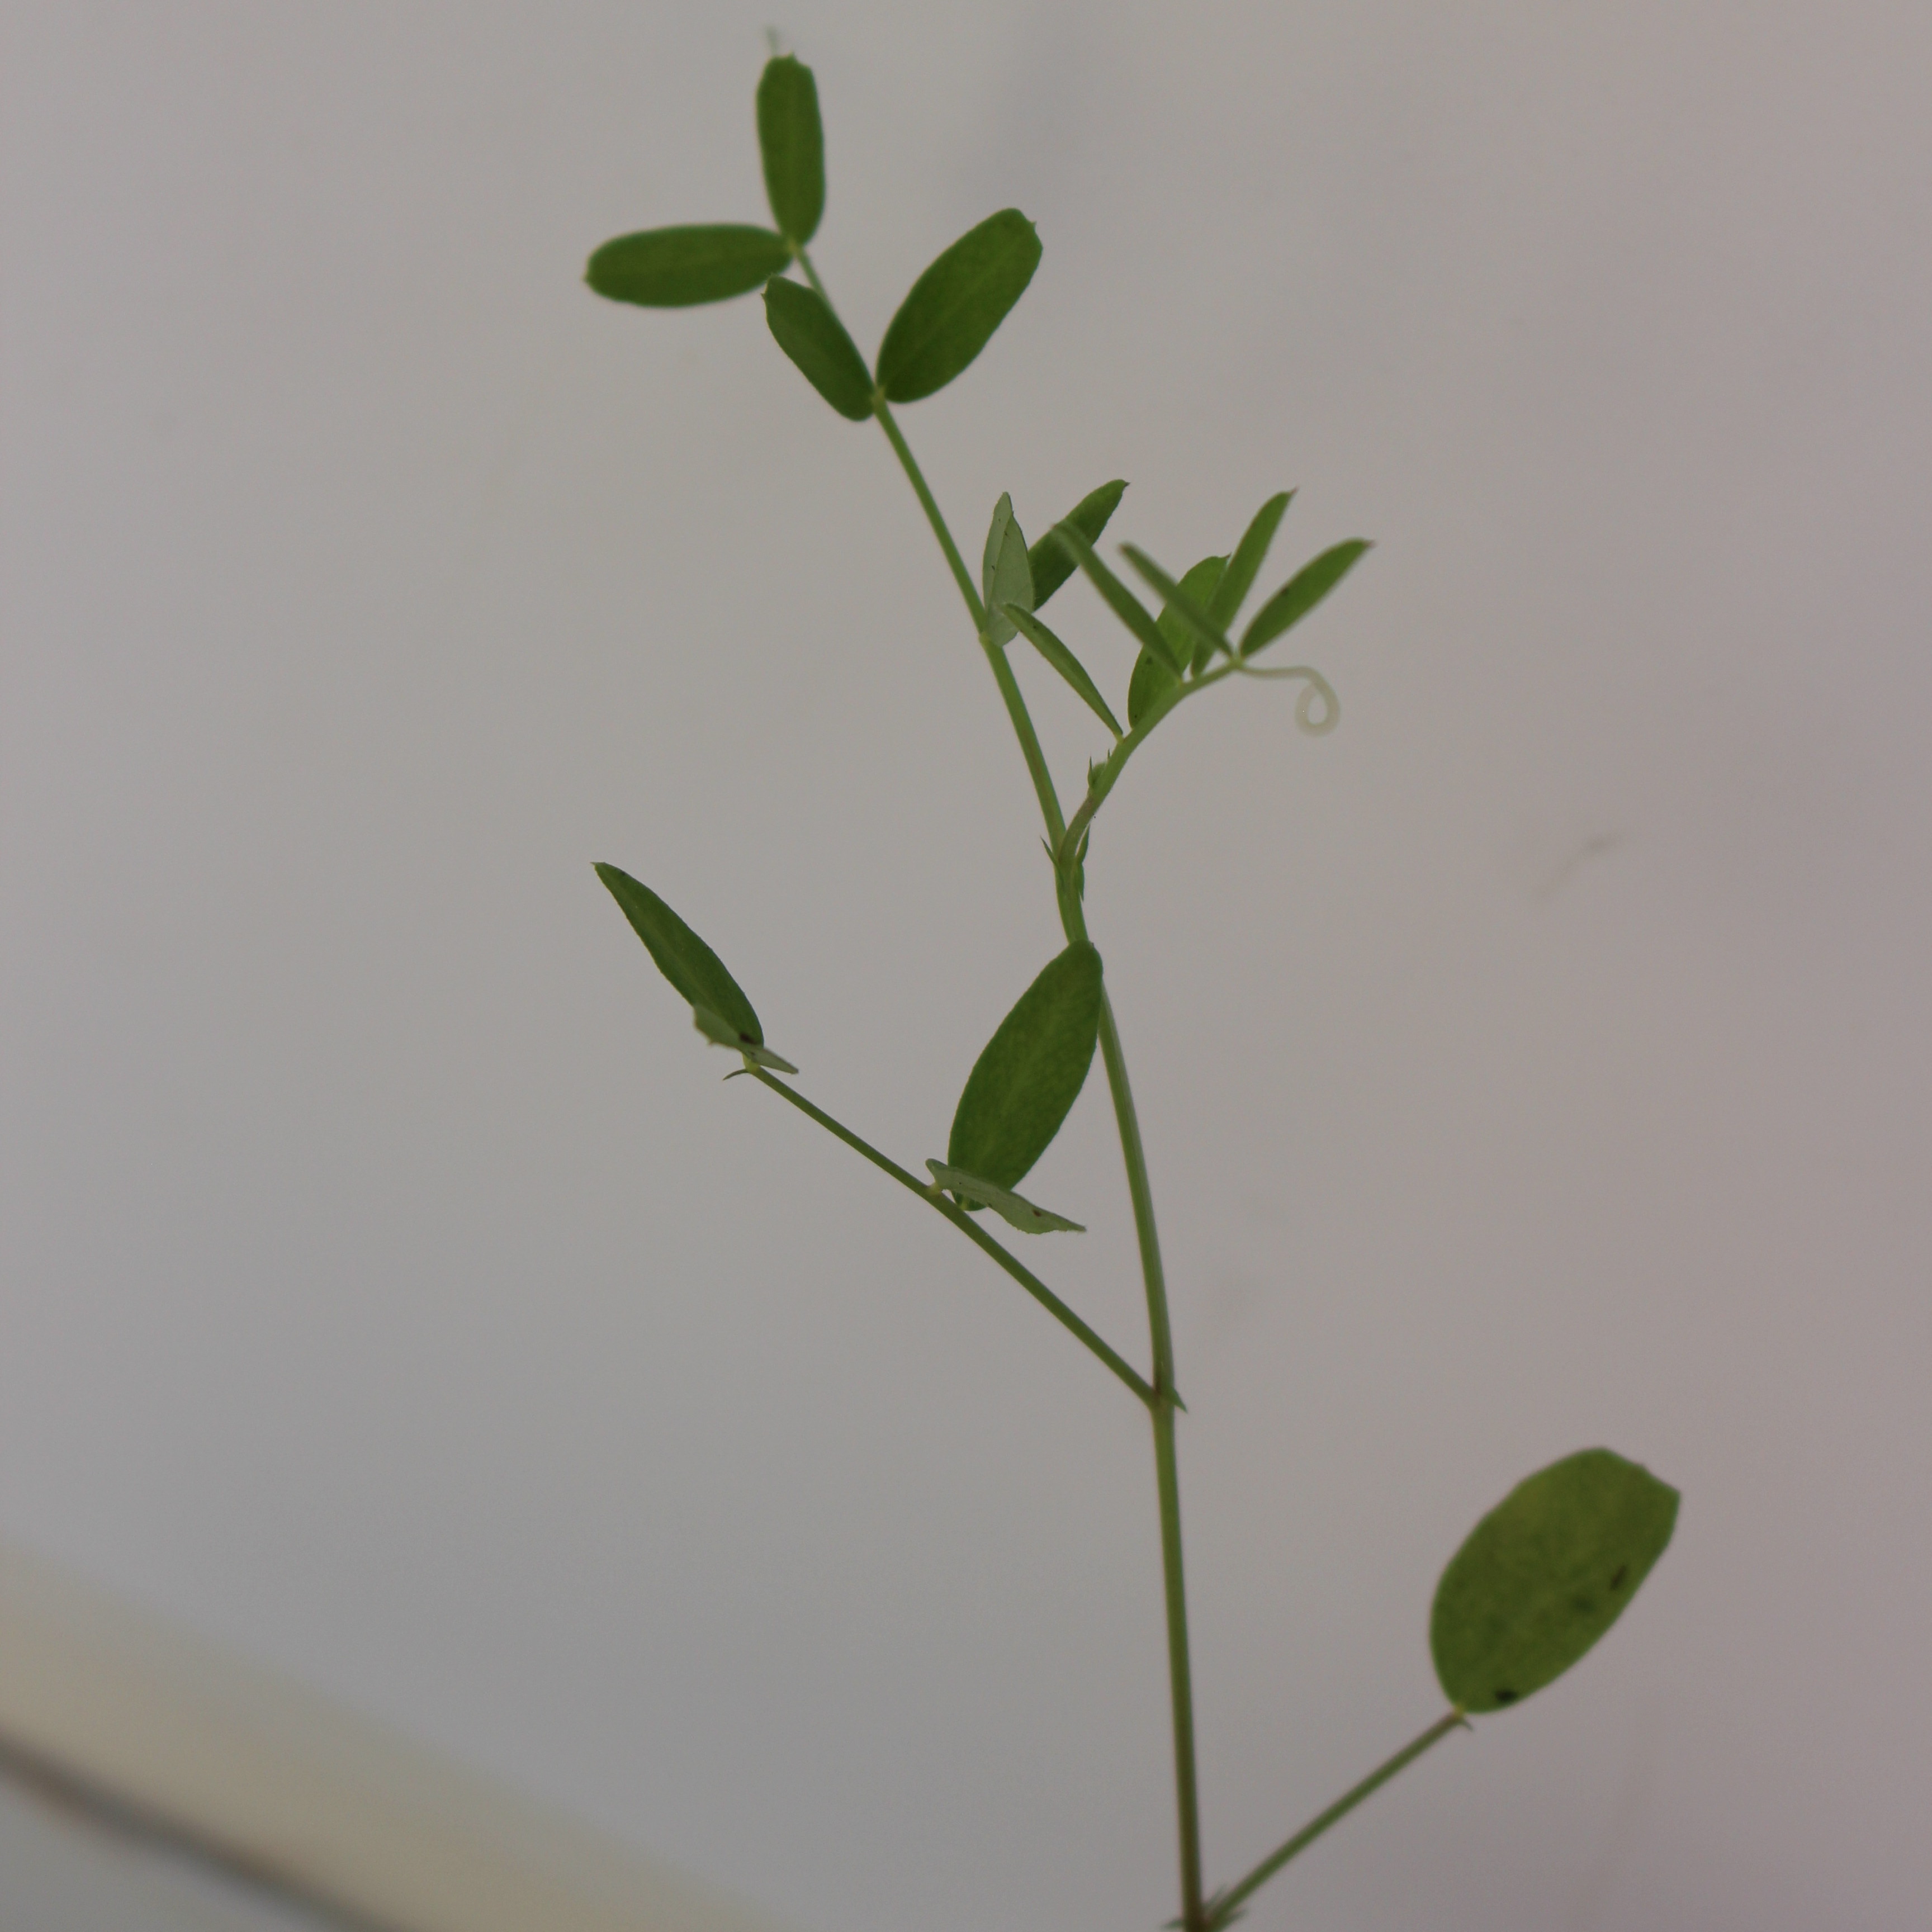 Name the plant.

Vicia sativa
